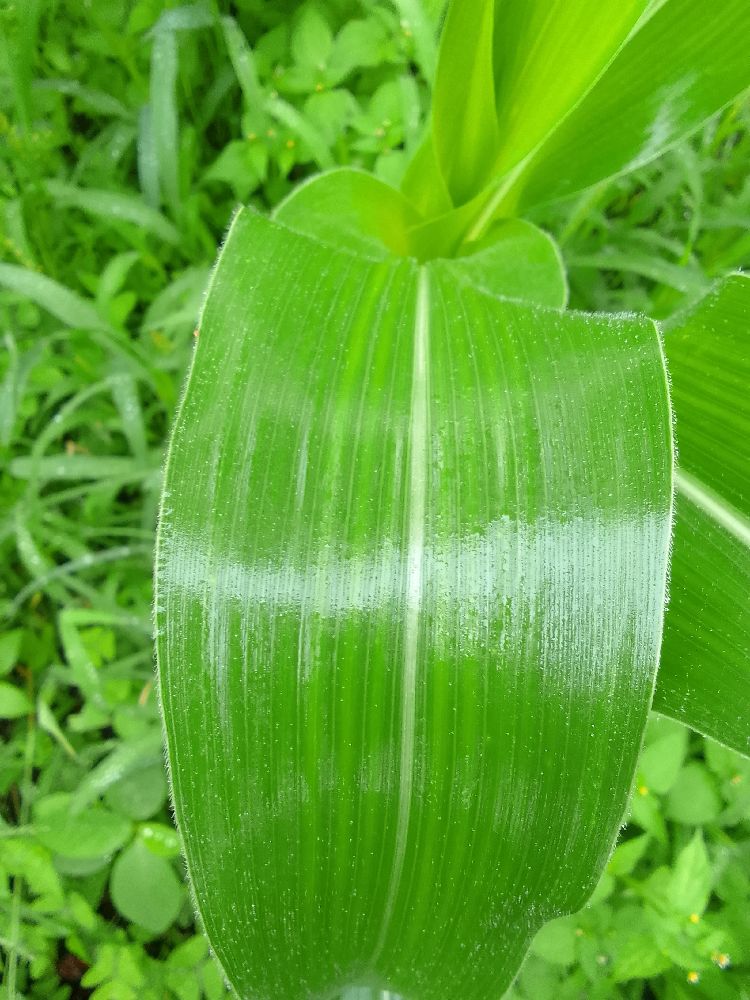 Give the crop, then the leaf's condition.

maize, healthy
